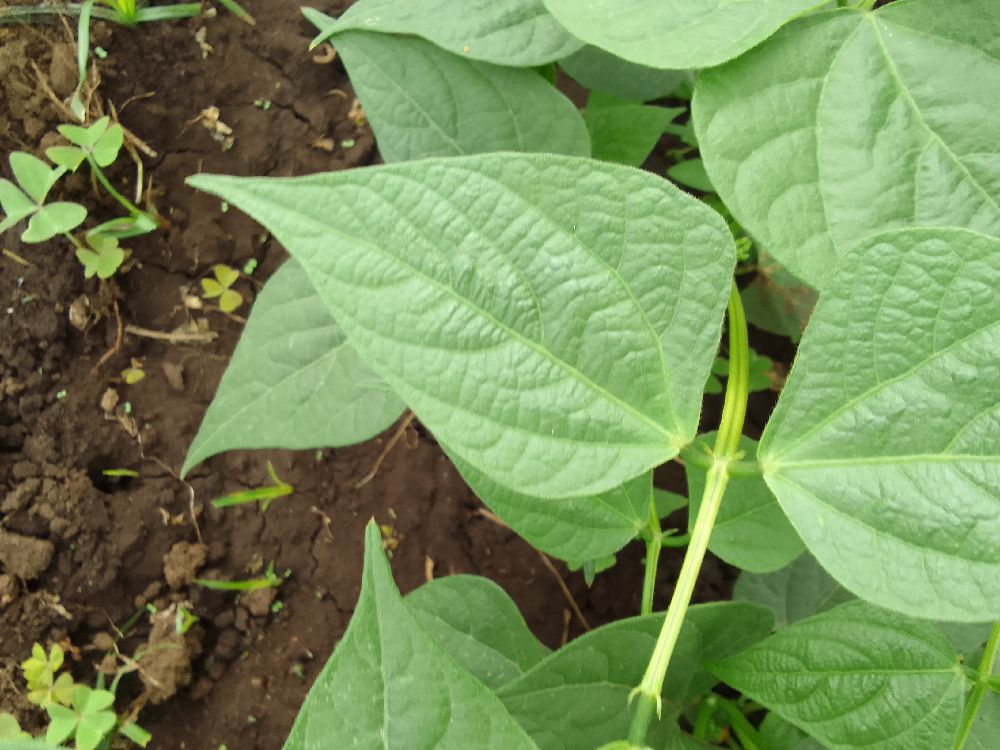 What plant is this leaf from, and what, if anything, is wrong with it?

common bean, healthy
